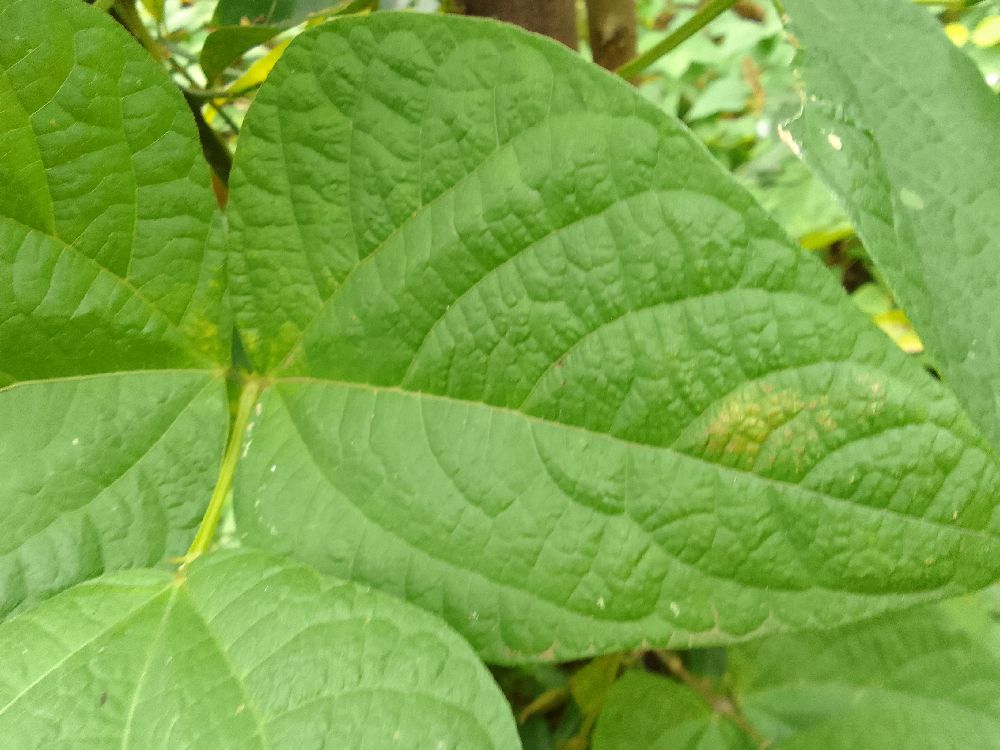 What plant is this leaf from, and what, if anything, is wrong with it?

common bean, healthy
